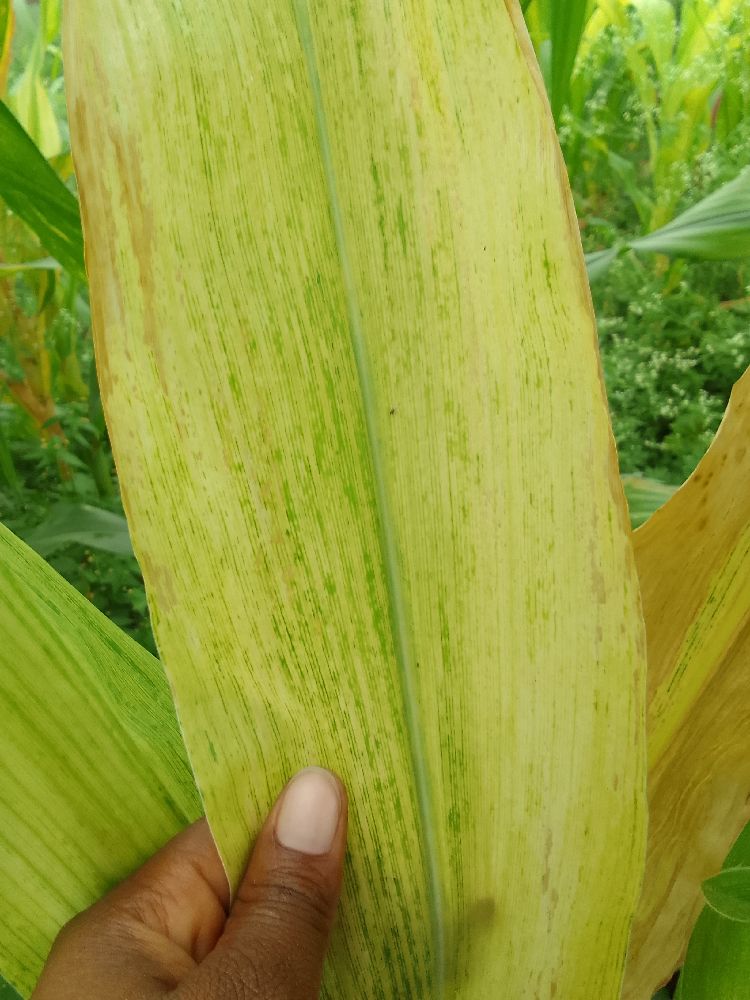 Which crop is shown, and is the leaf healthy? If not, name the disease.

maize, maize lethal necrosis
